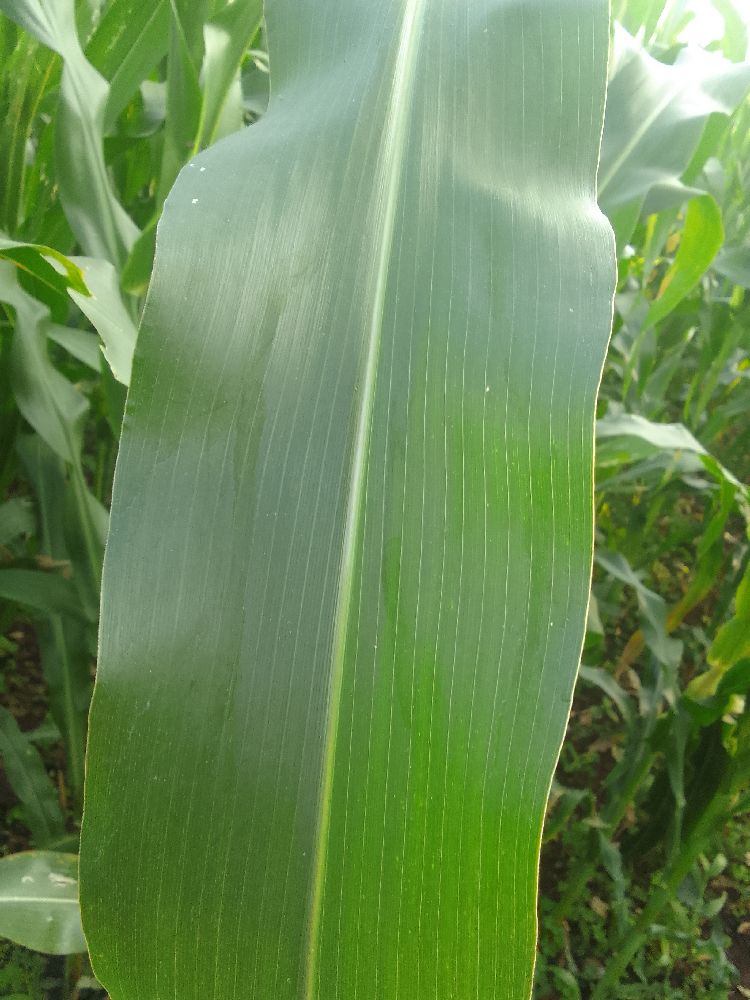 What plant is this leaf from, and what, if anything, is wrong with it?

maize, healthy
